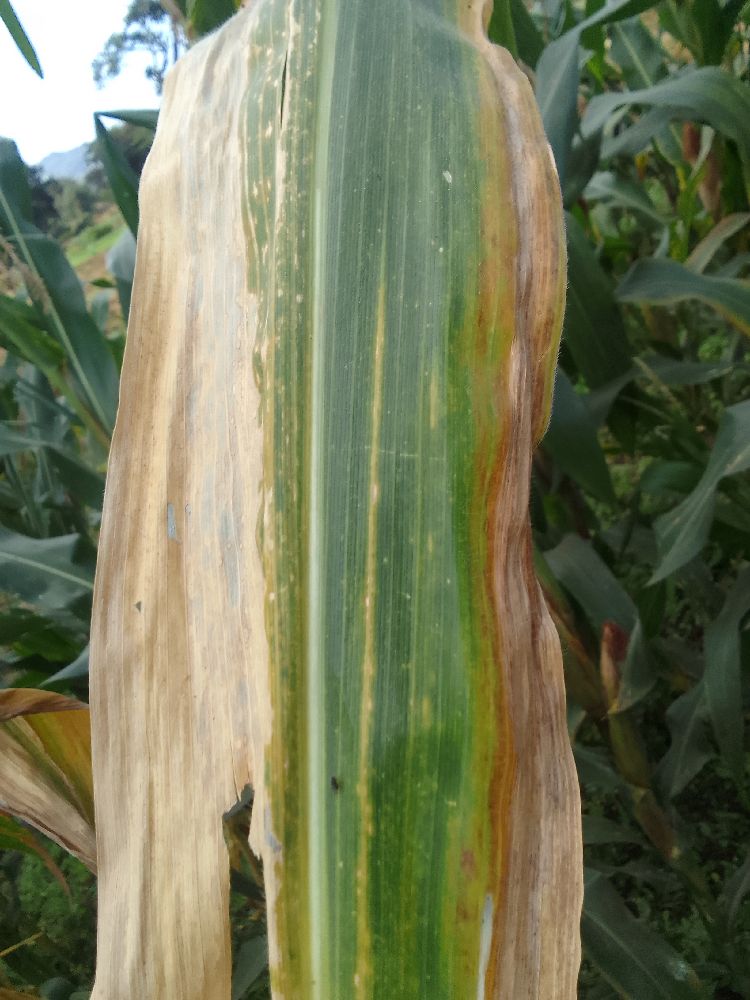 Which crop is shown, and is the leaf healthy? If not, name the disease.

maize, maize lethal necrosis
